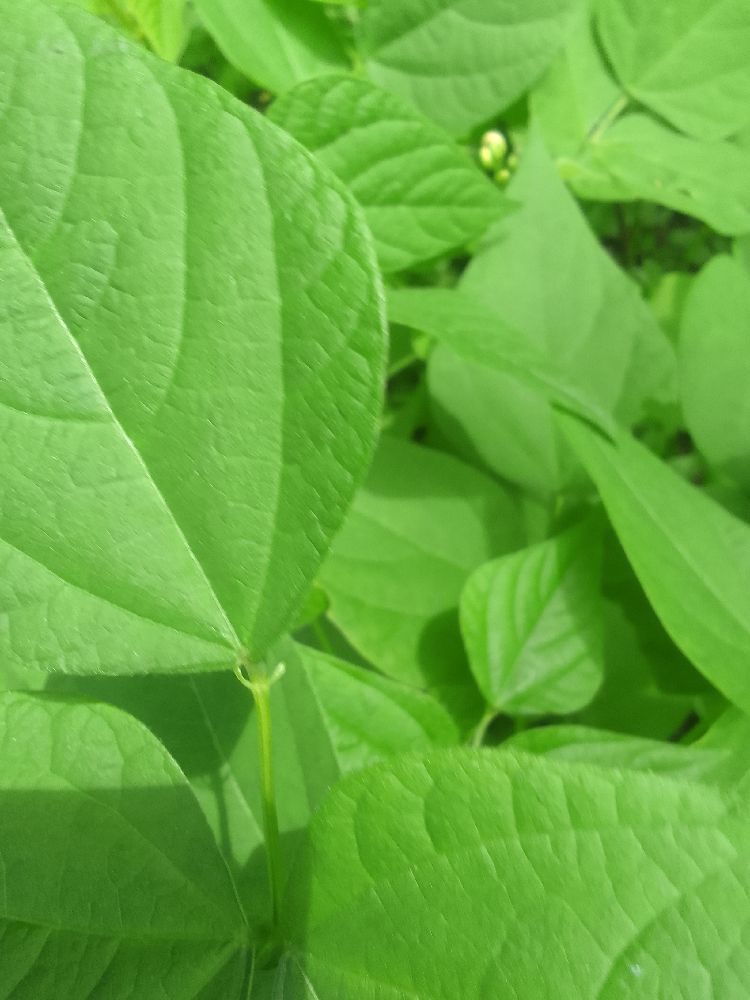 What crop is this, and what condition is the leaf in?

common bean, healthy
